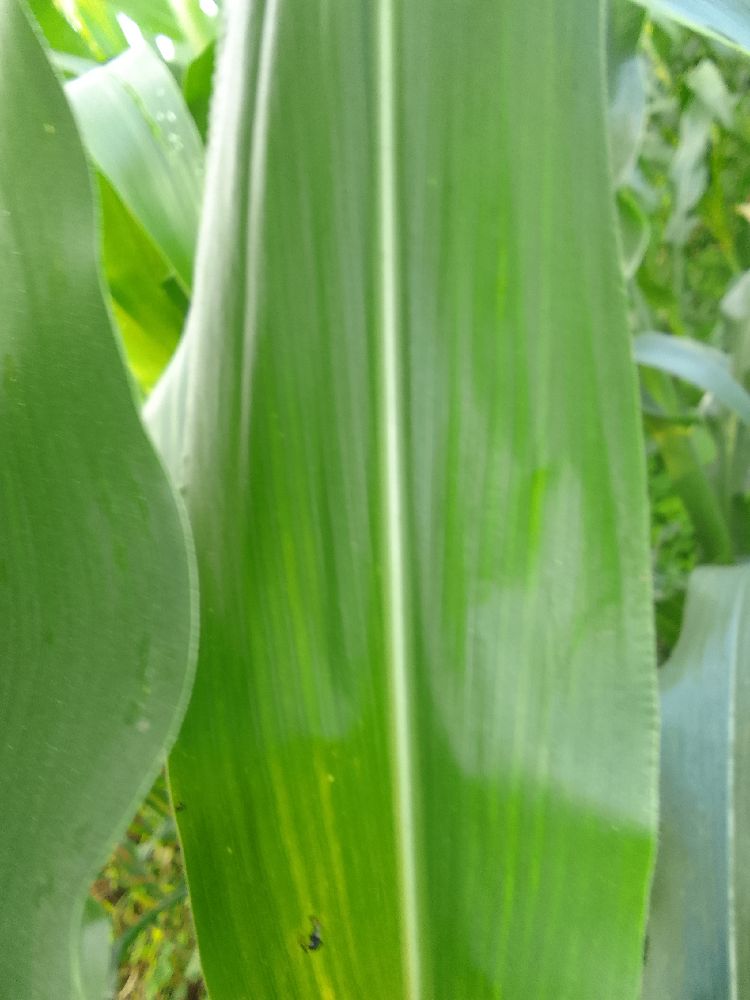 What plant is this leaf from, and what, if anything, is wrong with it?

maize, healthy
